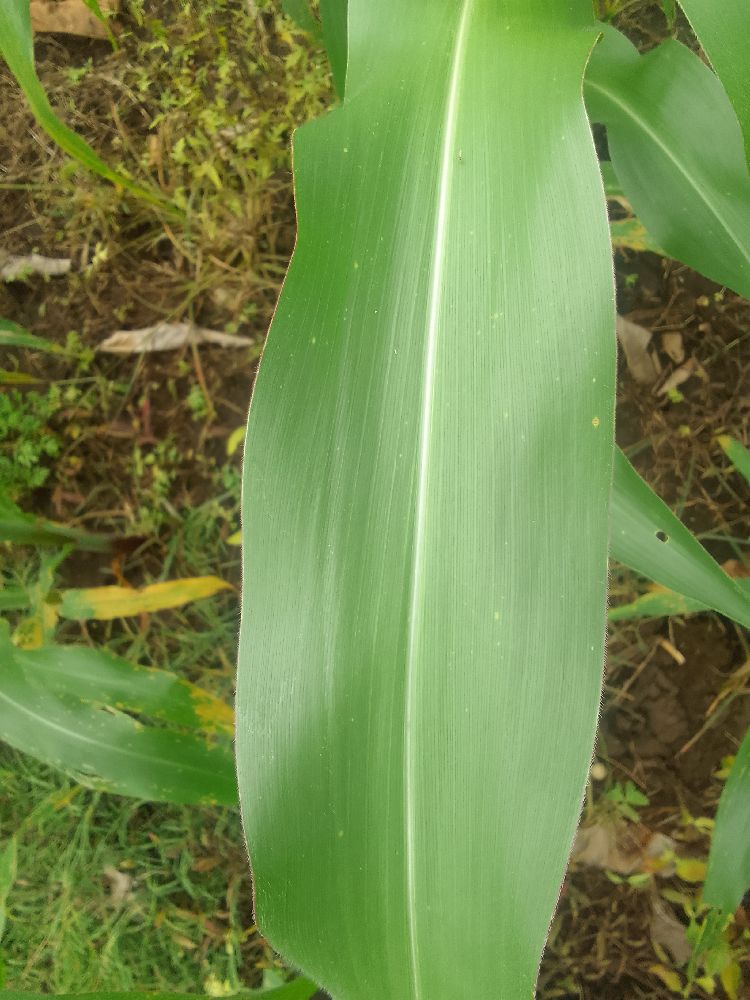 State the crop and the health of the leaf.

maize, healthy
